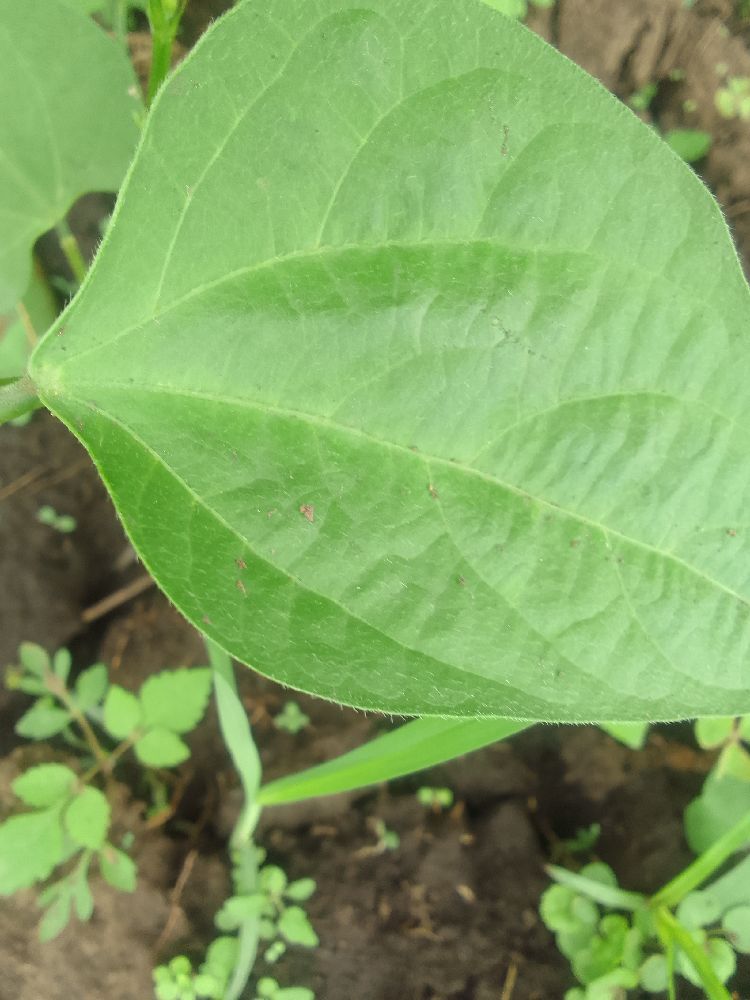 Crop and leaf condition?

common bean, healthy
